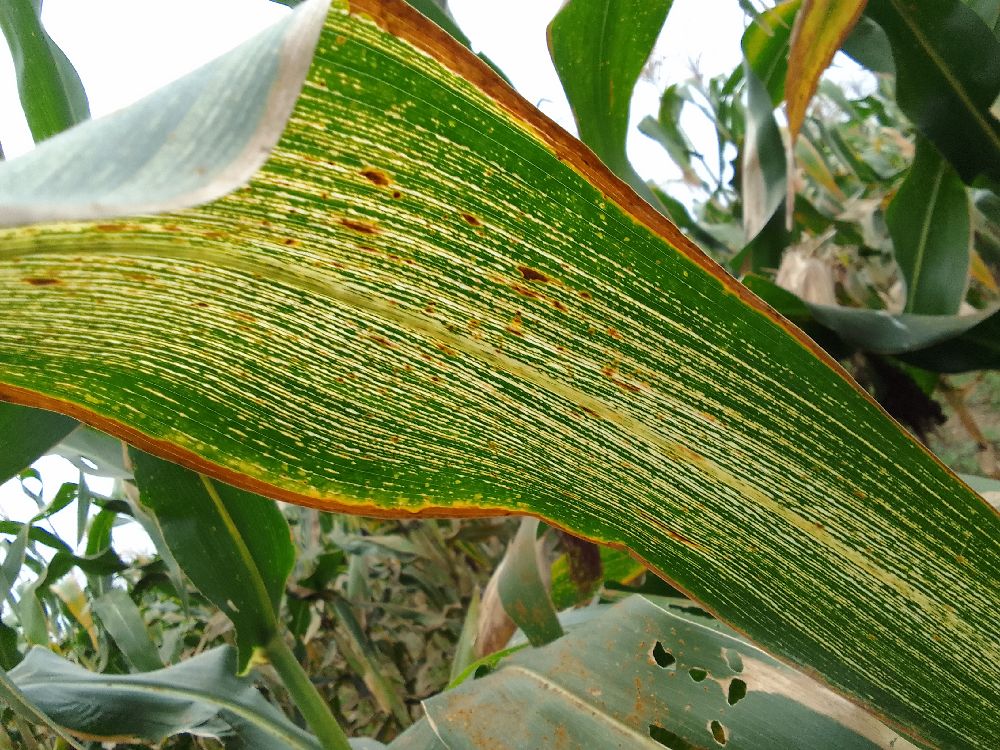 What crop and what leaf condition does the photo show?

maize, maize streak virus
